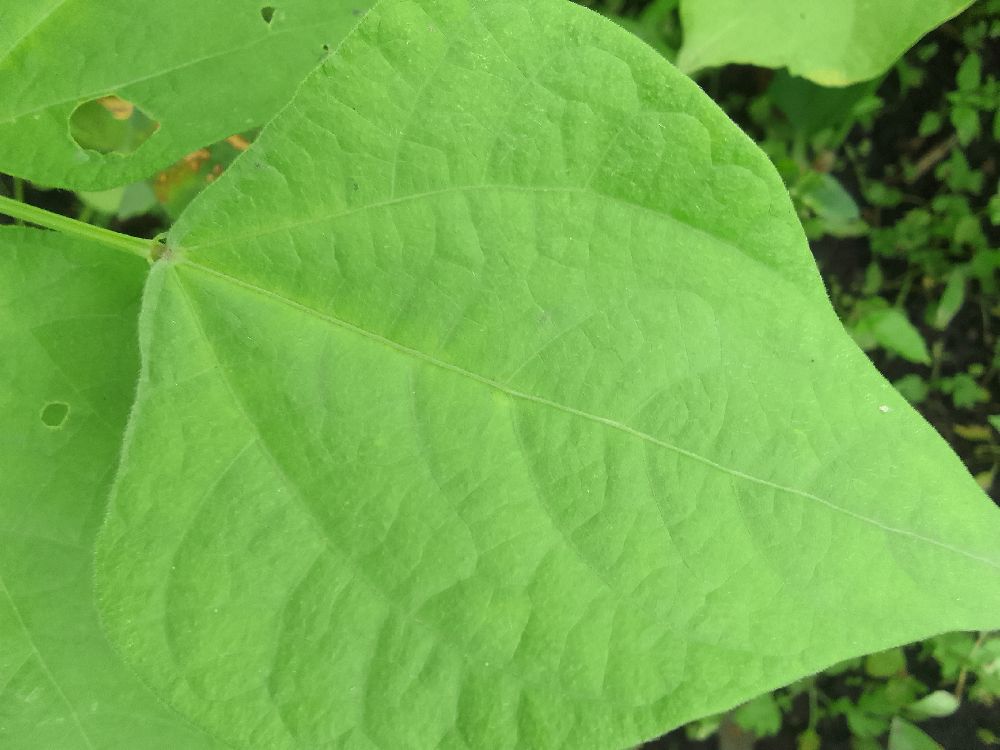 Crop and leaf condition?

common bean, healthy
